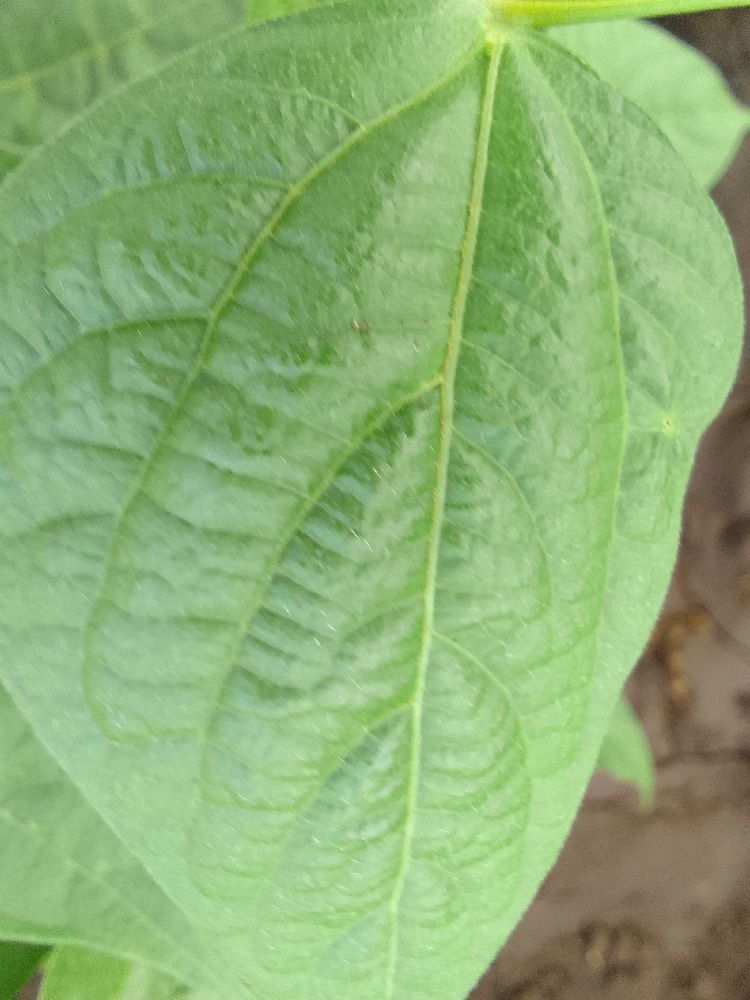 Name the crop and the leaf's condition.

common bean, healthy
